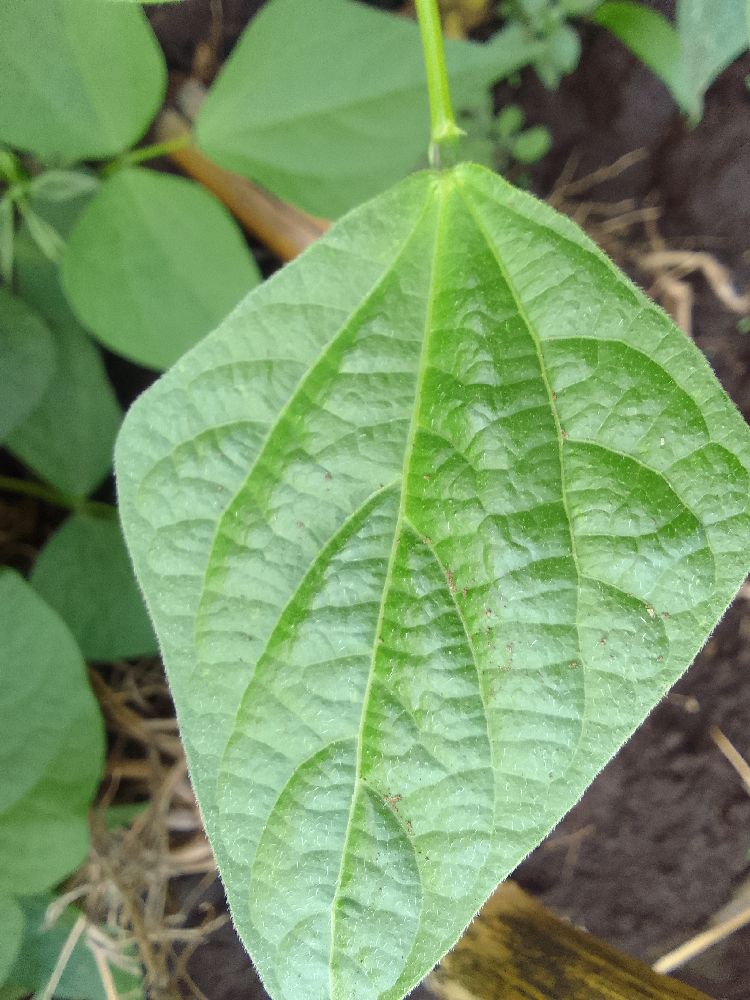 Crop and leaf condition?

common bean, healthy
